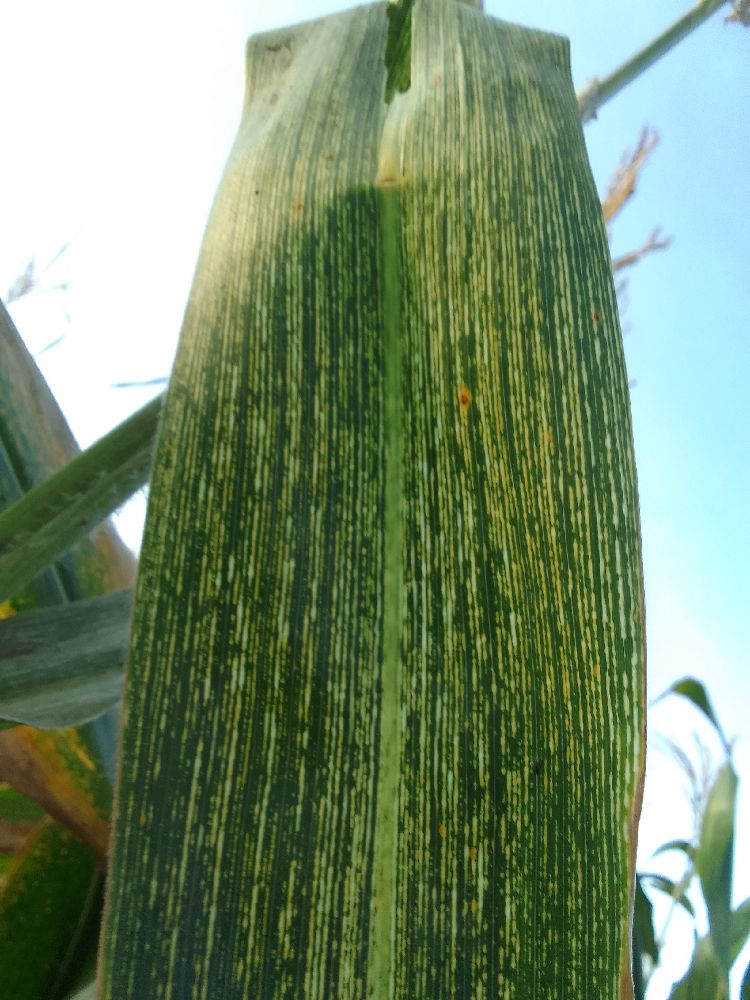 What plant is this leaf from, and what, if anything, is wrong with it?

maize, maize streak virus
